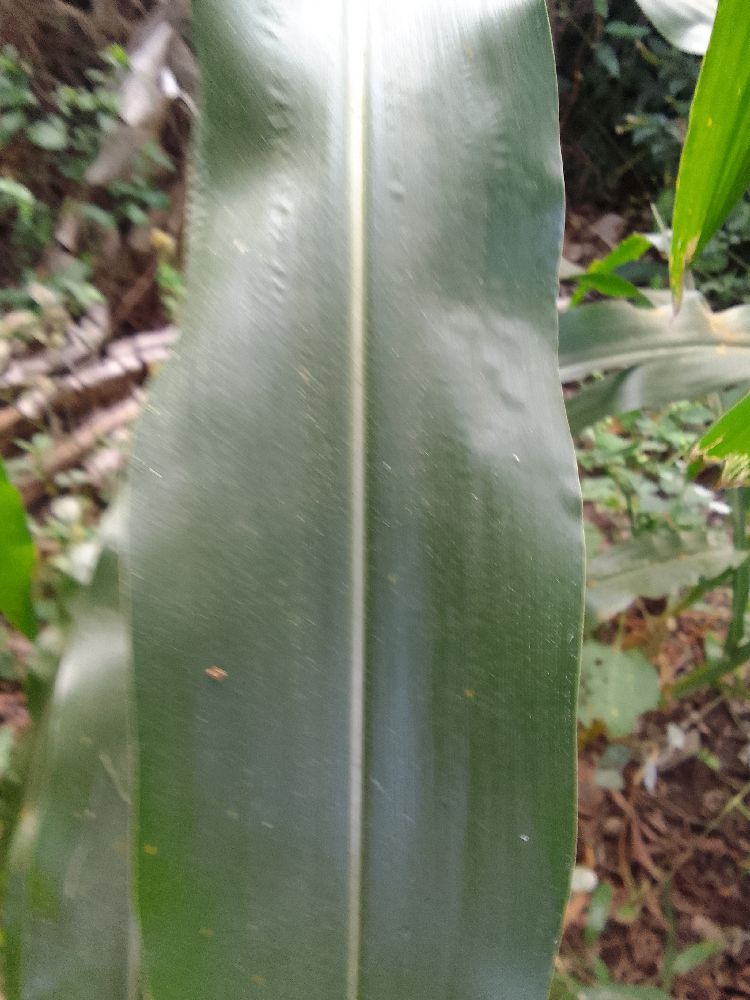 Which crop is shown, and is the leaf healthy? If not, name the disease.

maize, healthy
